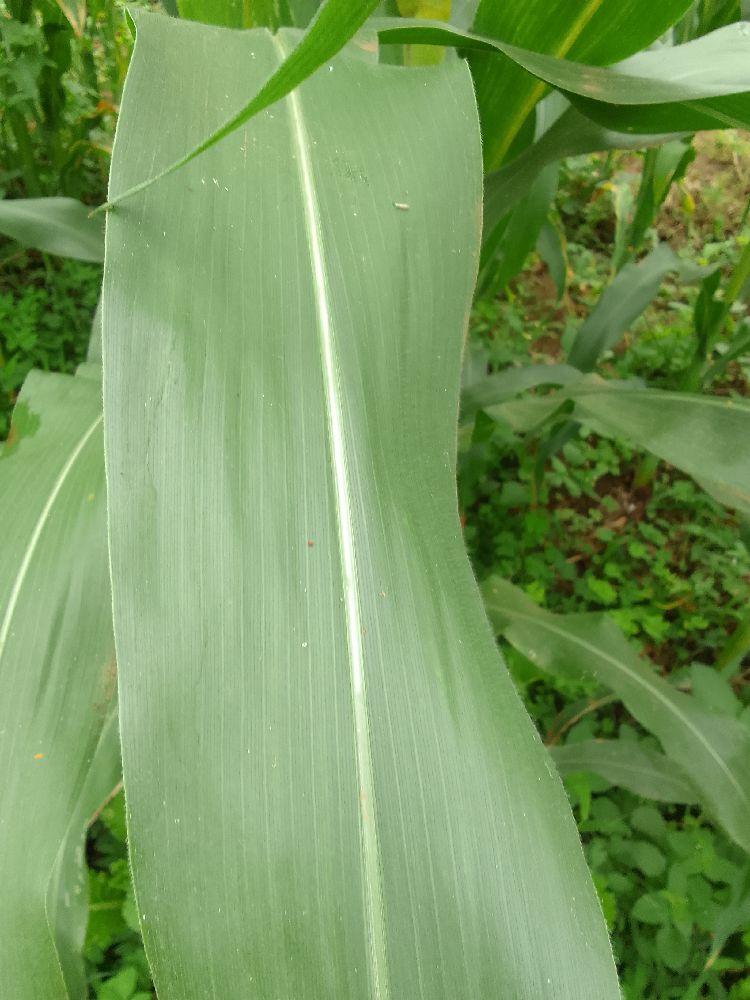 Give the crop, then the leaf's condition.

maize, healthy
